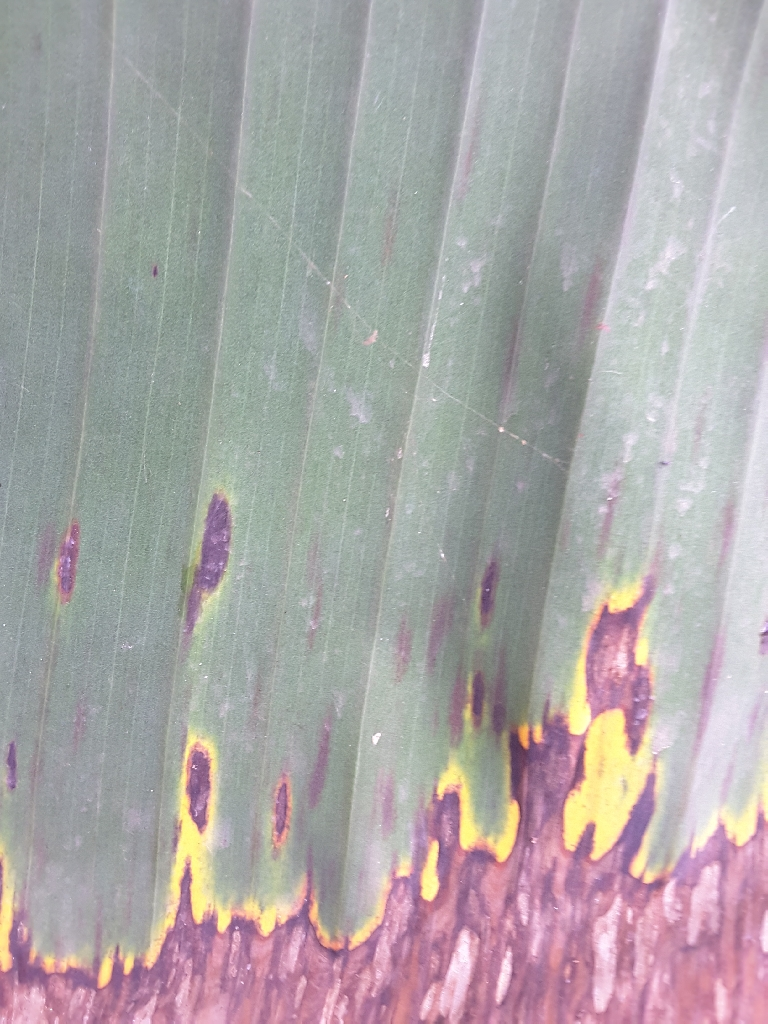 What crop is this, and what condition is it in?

banana, black sigatoka
